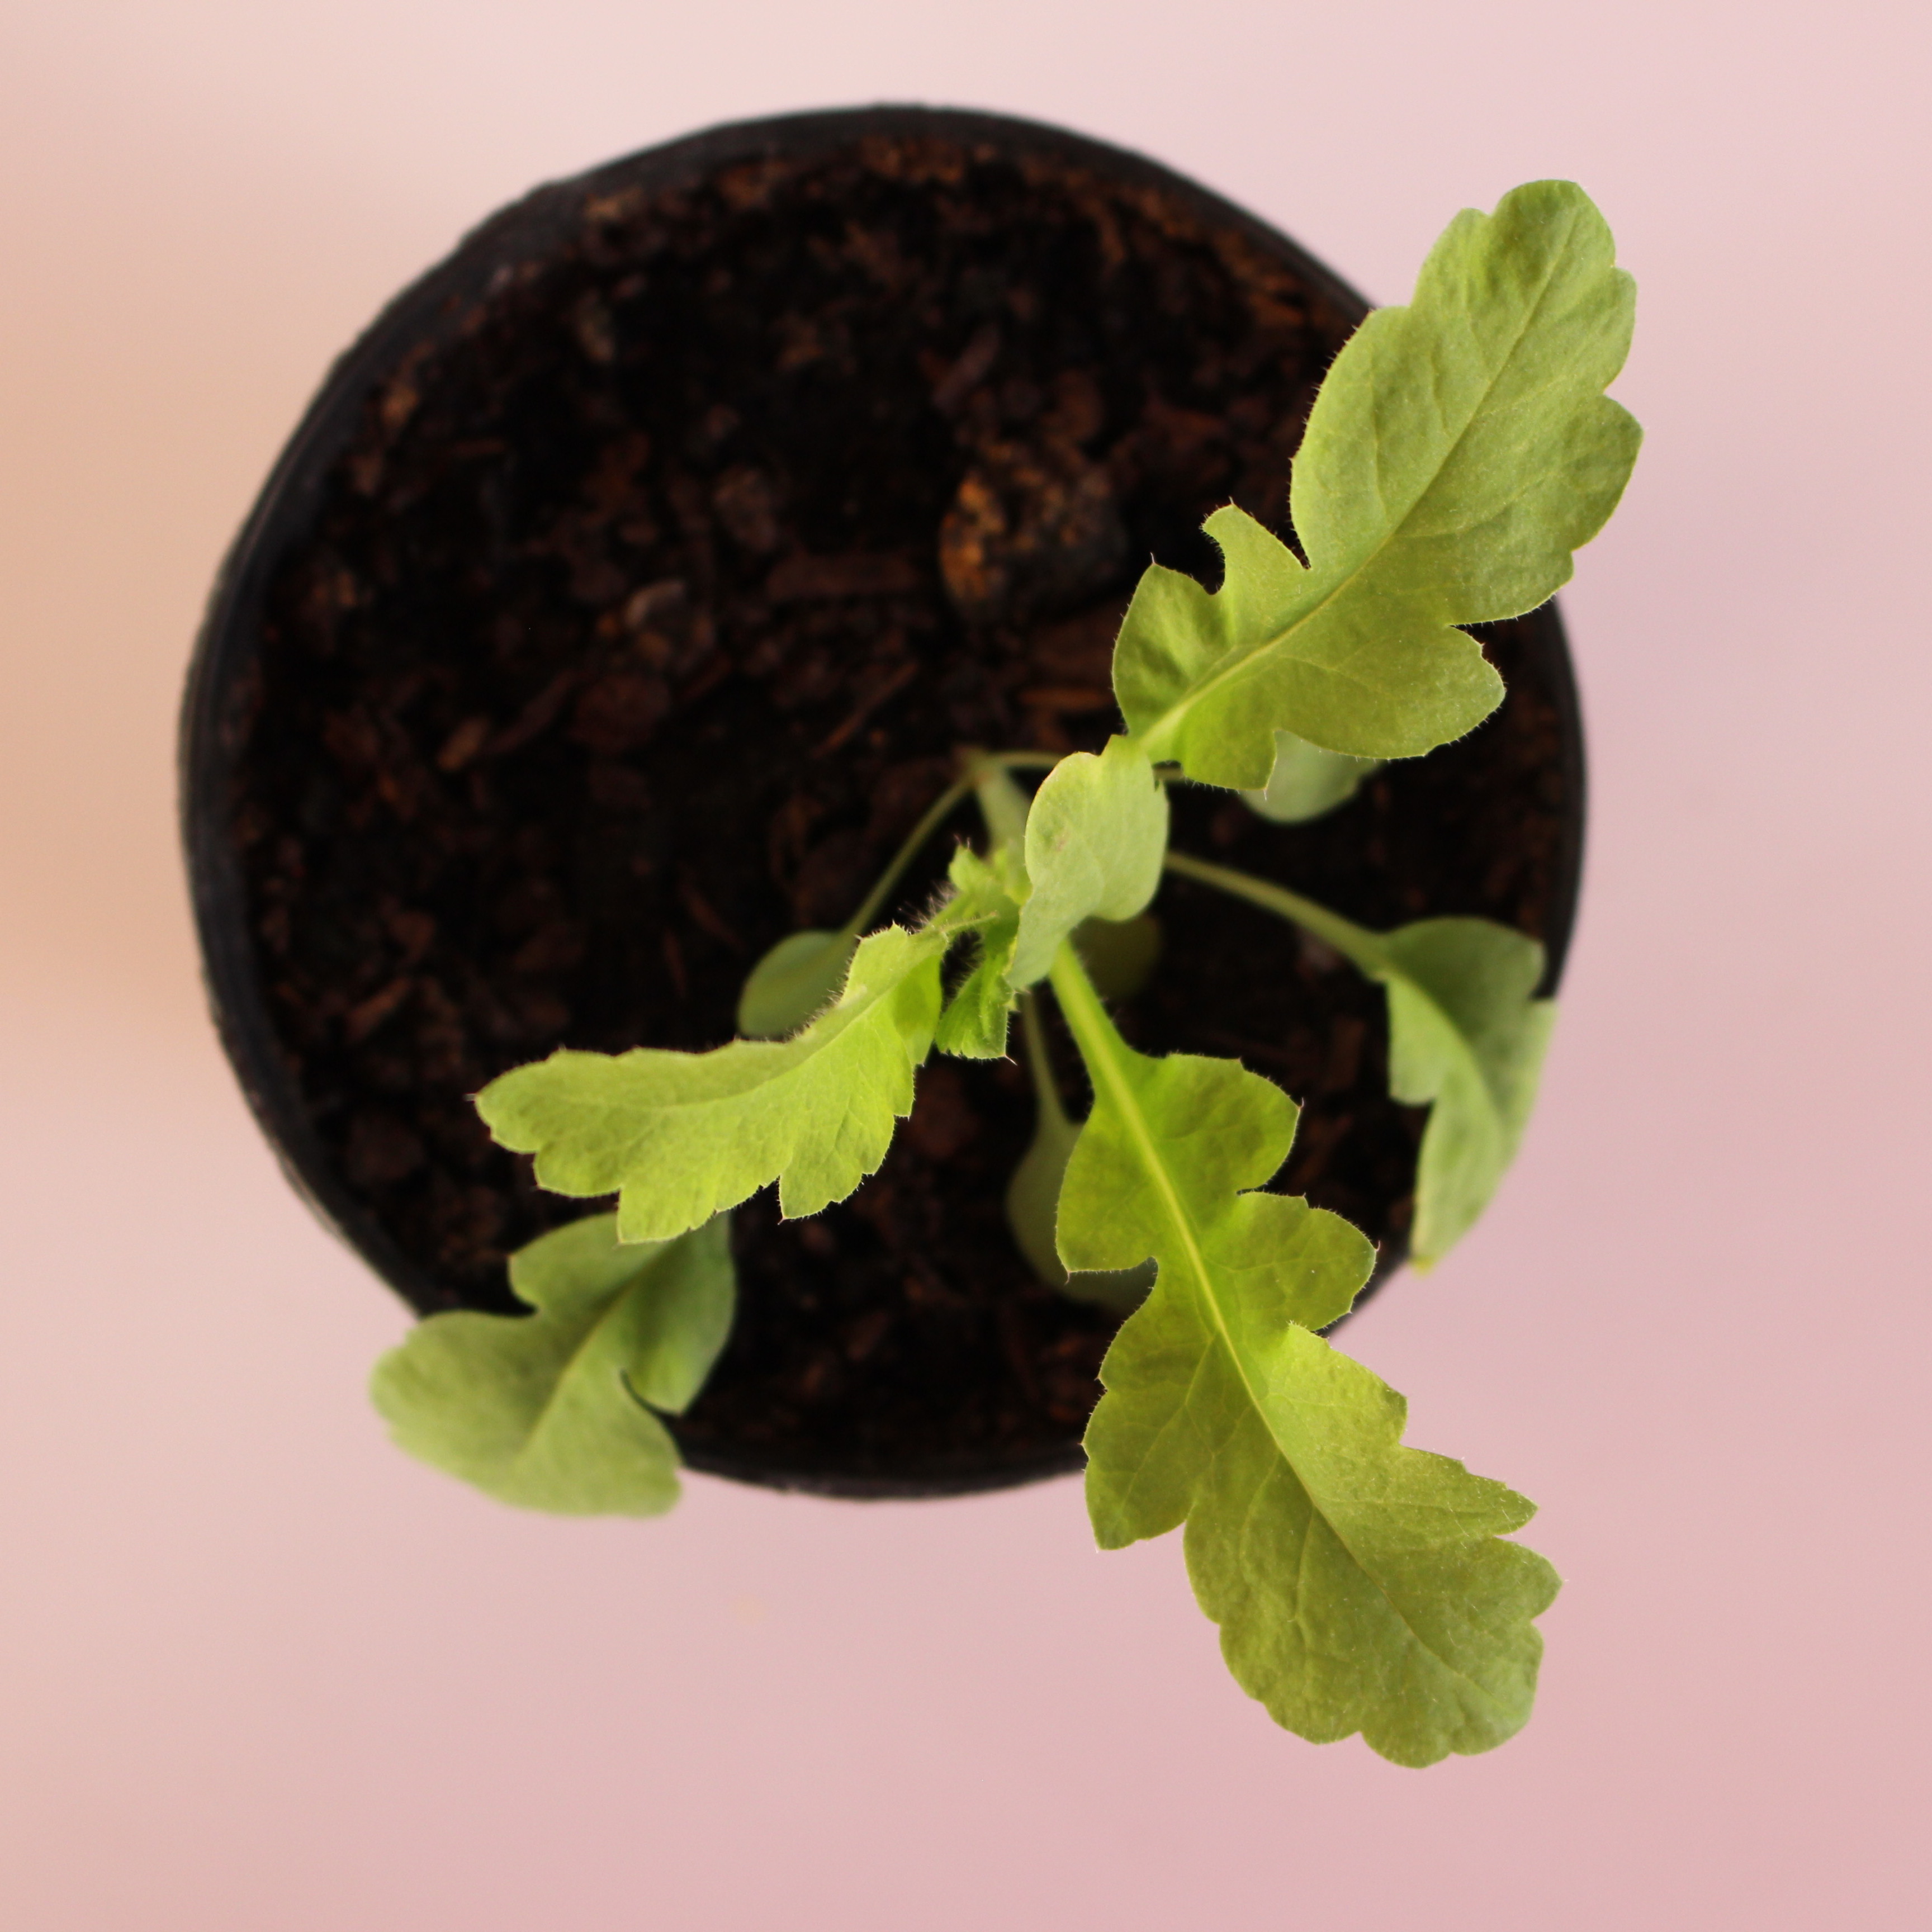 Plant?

Papaver rhoeas
